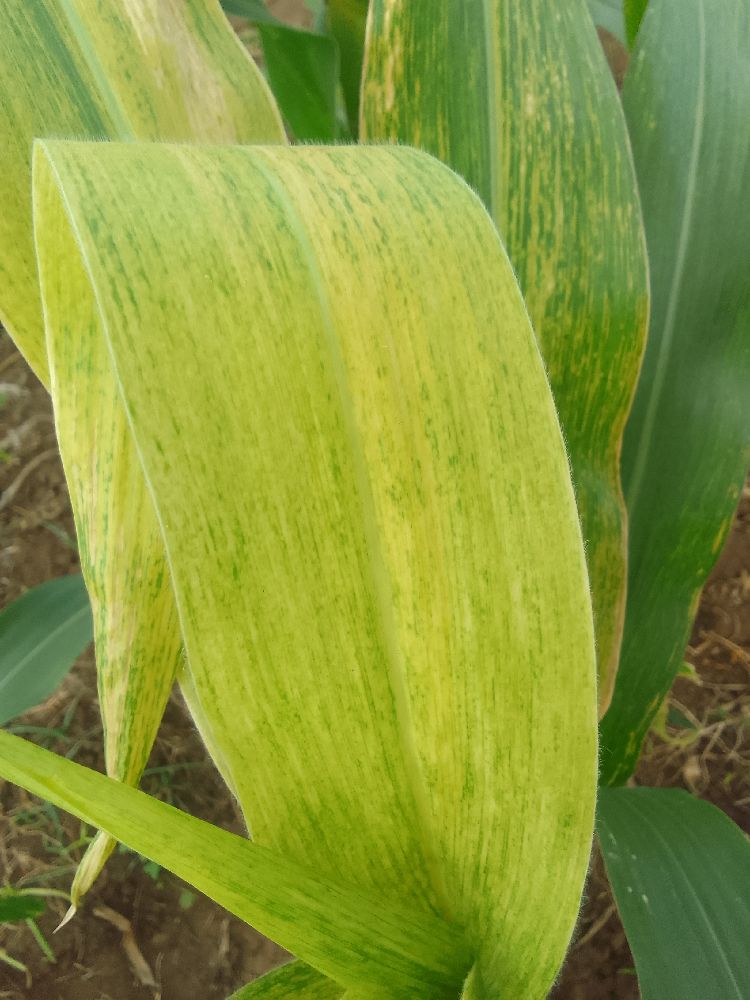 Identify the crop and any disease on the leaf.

maize, maize lethal necrosis
